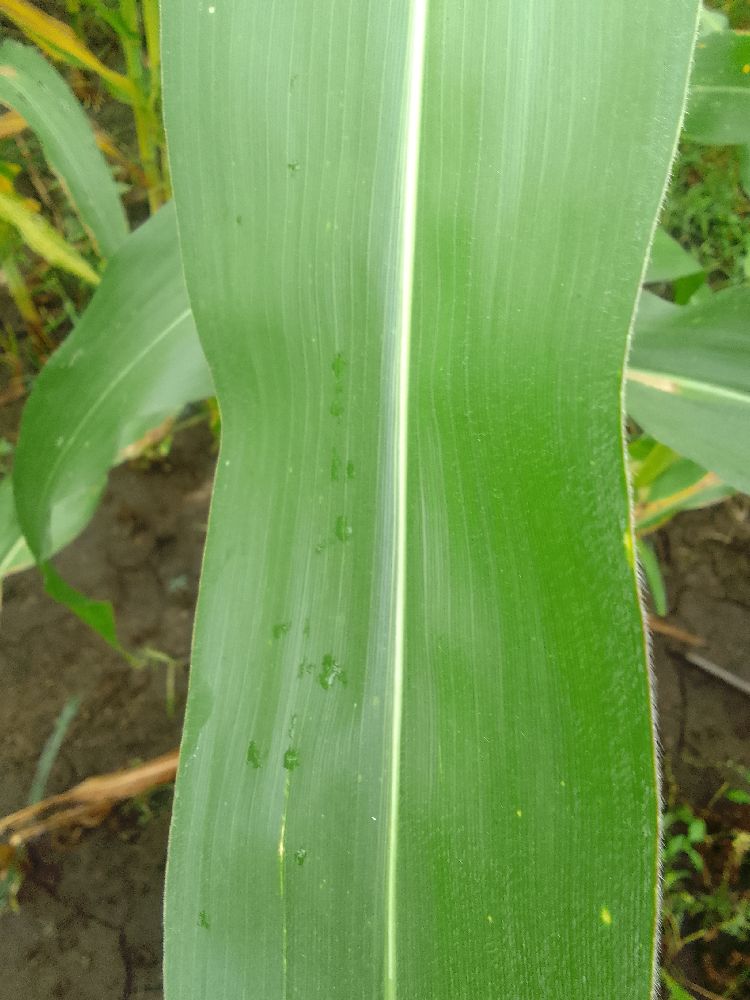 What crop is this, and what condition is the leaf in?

maize, healthy
